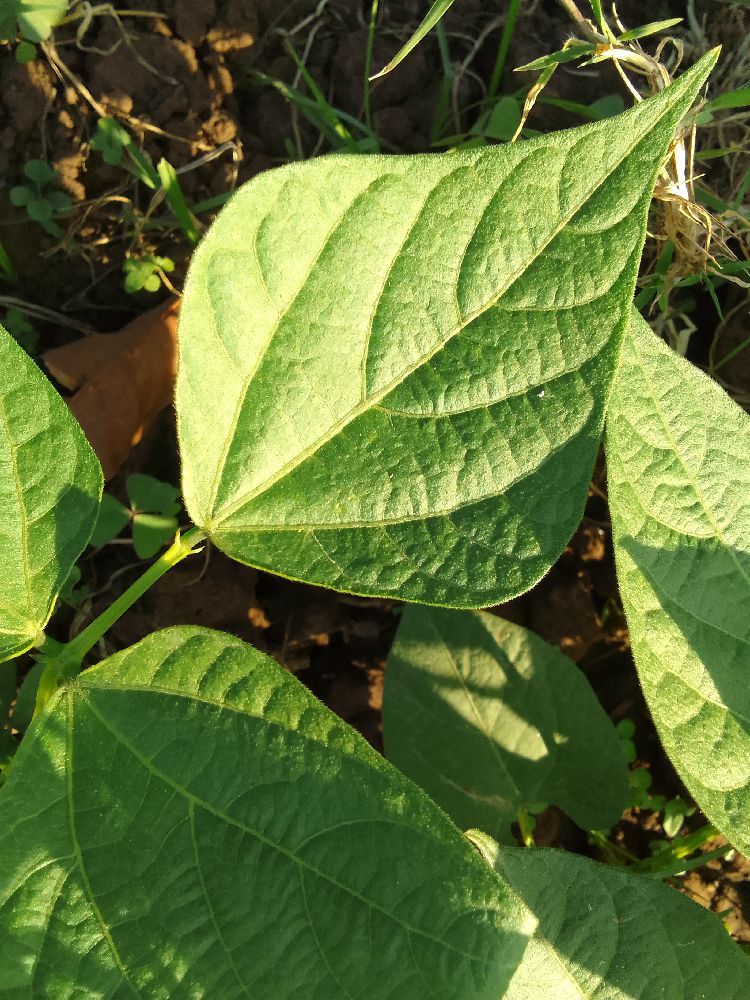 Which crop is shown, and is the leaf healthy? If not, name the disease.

common bean, healthy
